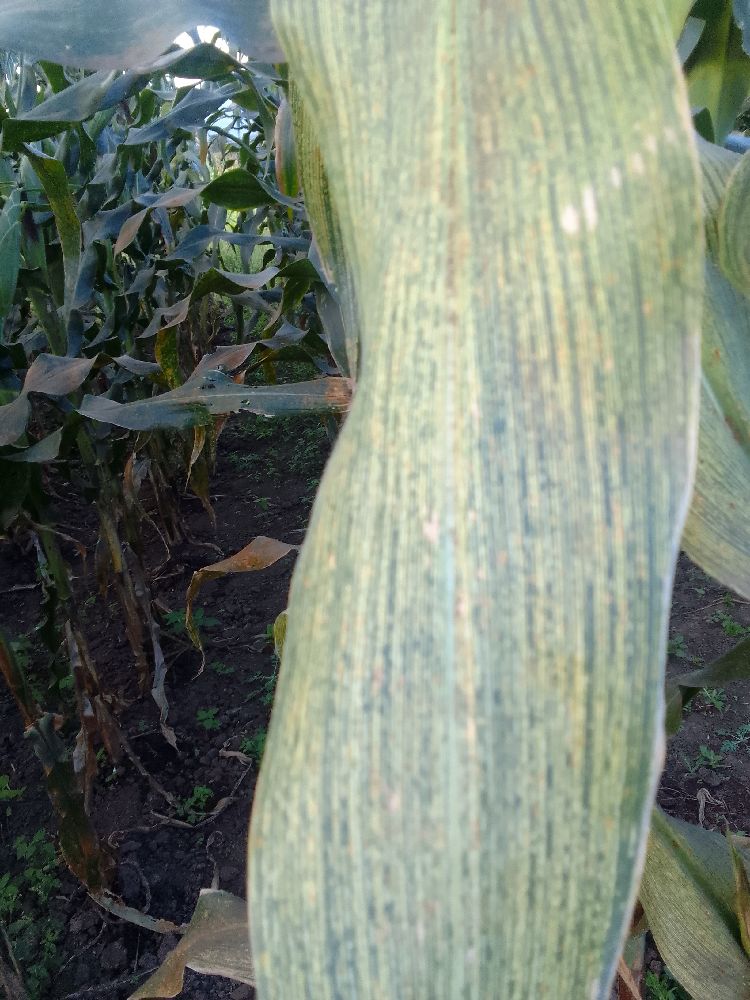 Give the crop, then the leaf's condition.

maize, maize streak virus
